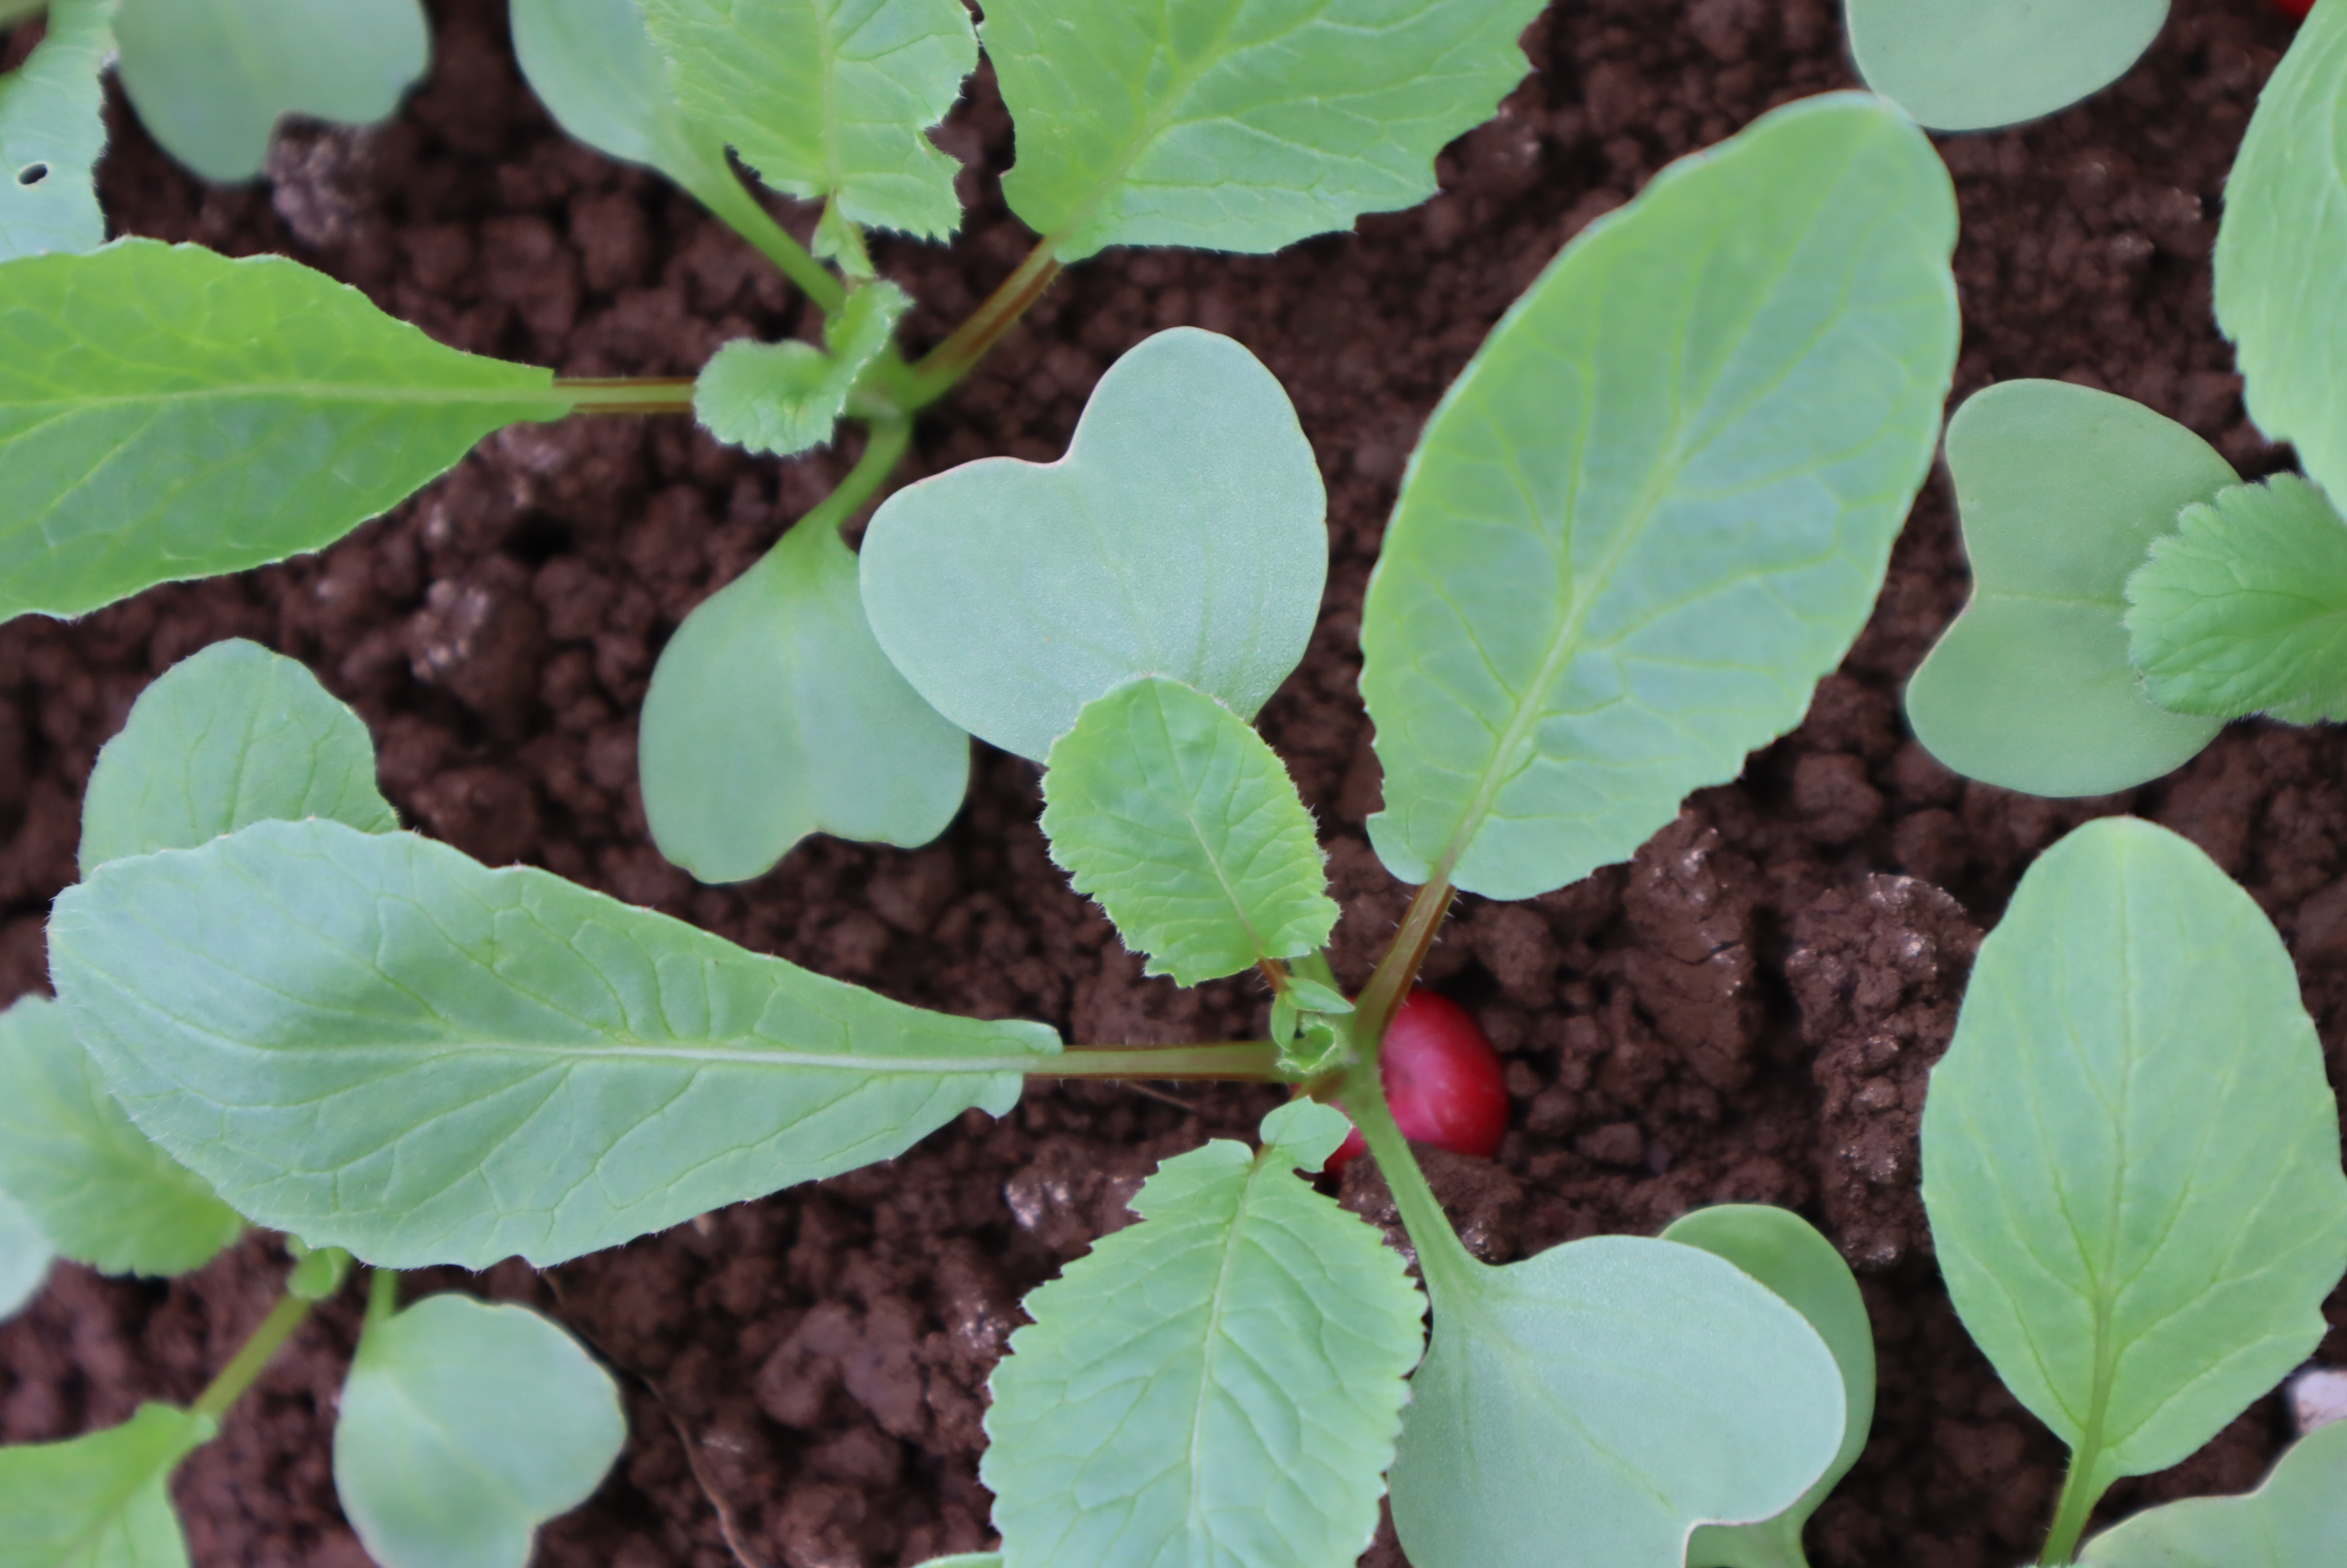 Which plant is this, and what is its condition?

radish, healthy
